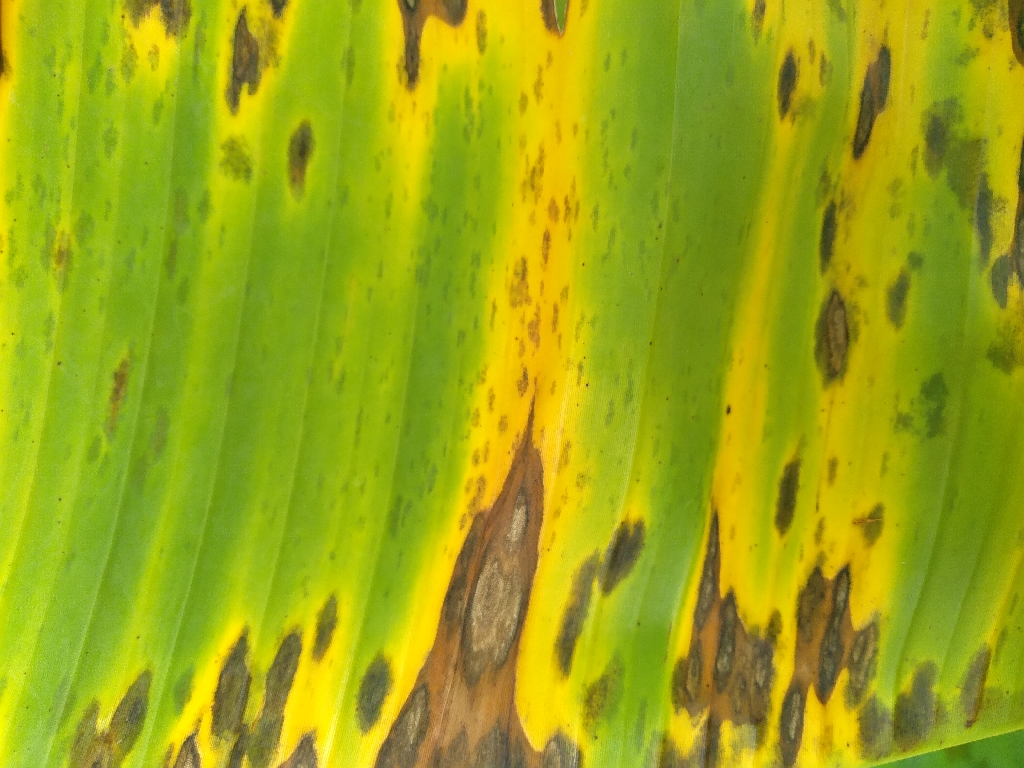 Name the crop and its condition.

banana, black sigatoka
